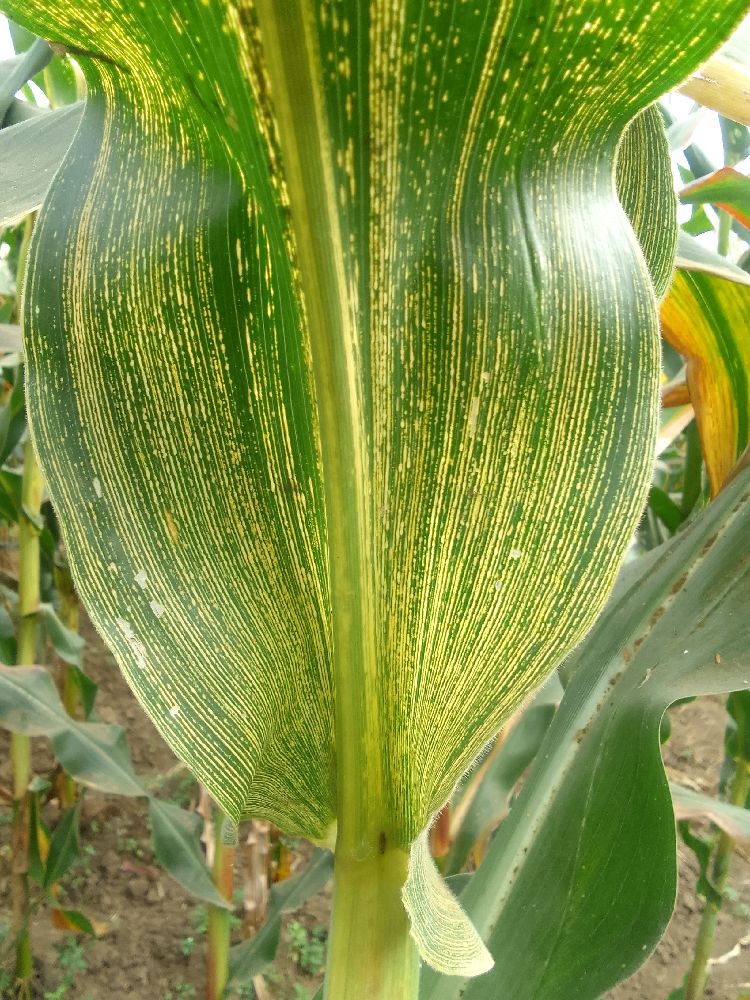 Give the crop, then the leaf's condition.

maize, maize streak virus
